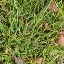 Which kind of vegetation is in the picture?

grass
